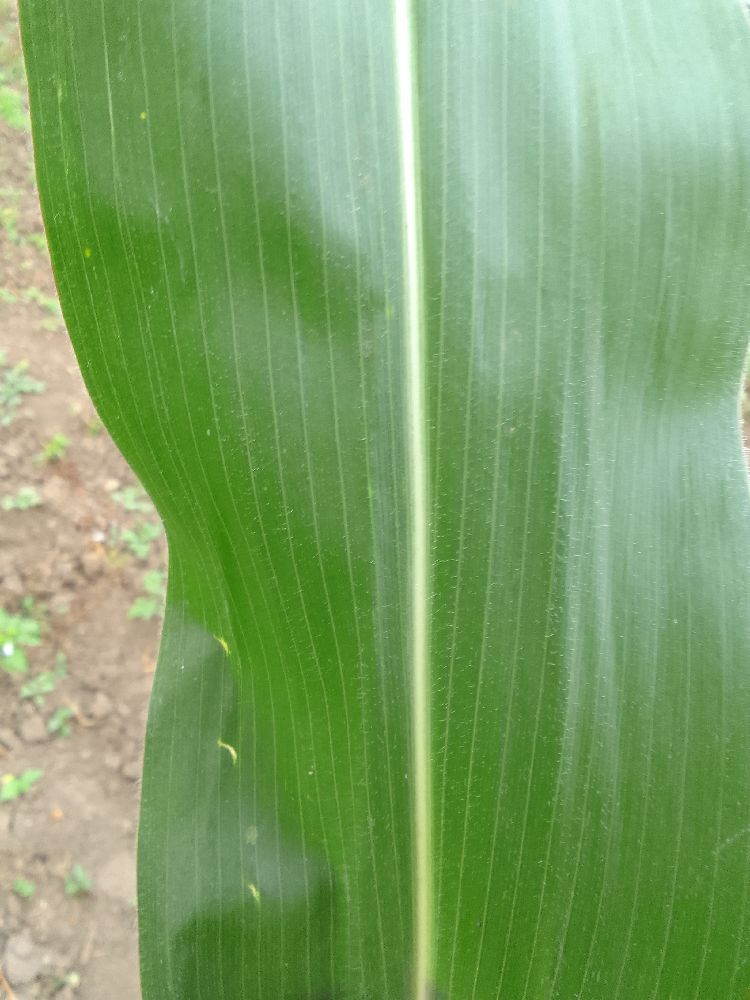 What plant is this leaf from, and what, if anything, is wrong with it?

maize, healthy
